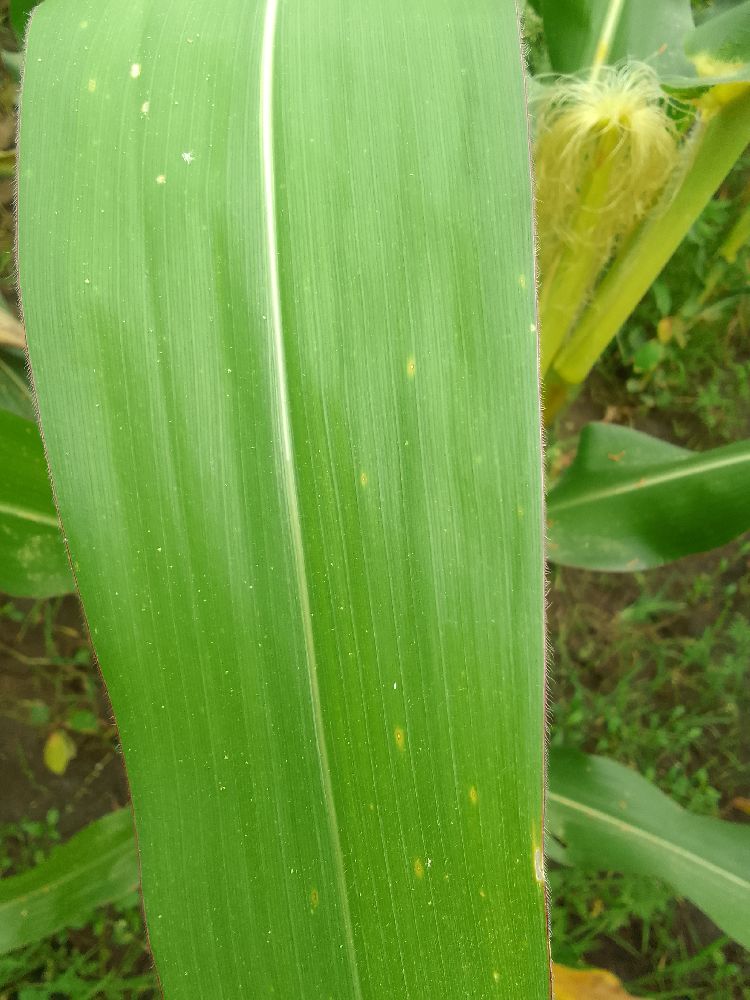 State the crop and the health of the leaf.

maize, healthy
